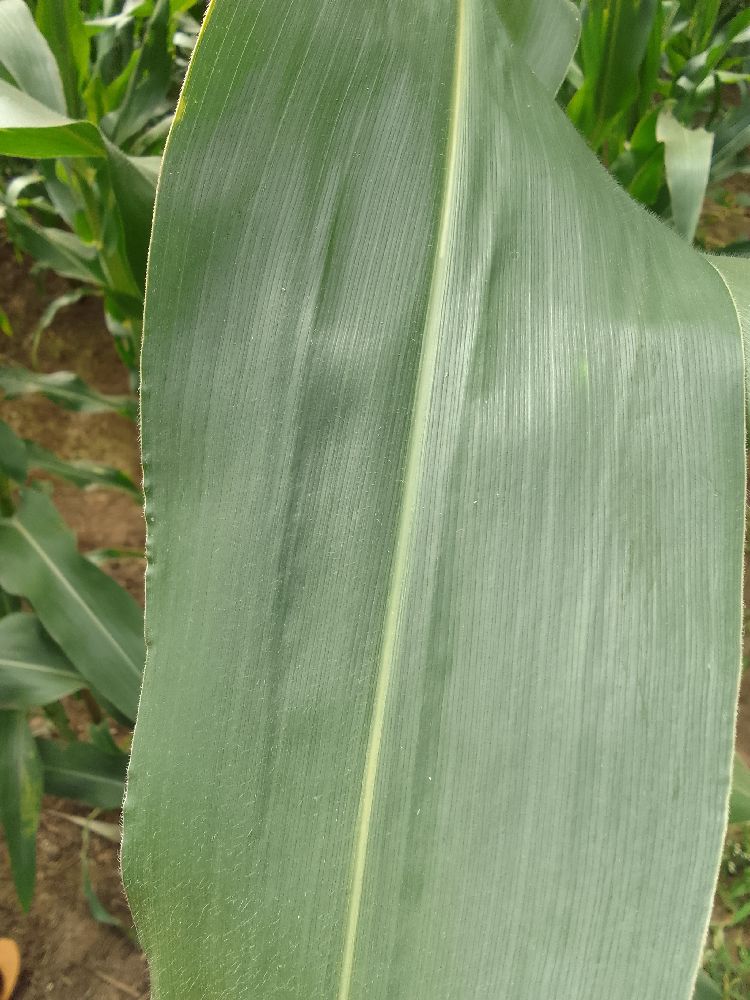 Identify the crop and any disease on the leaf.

maize, healthy
